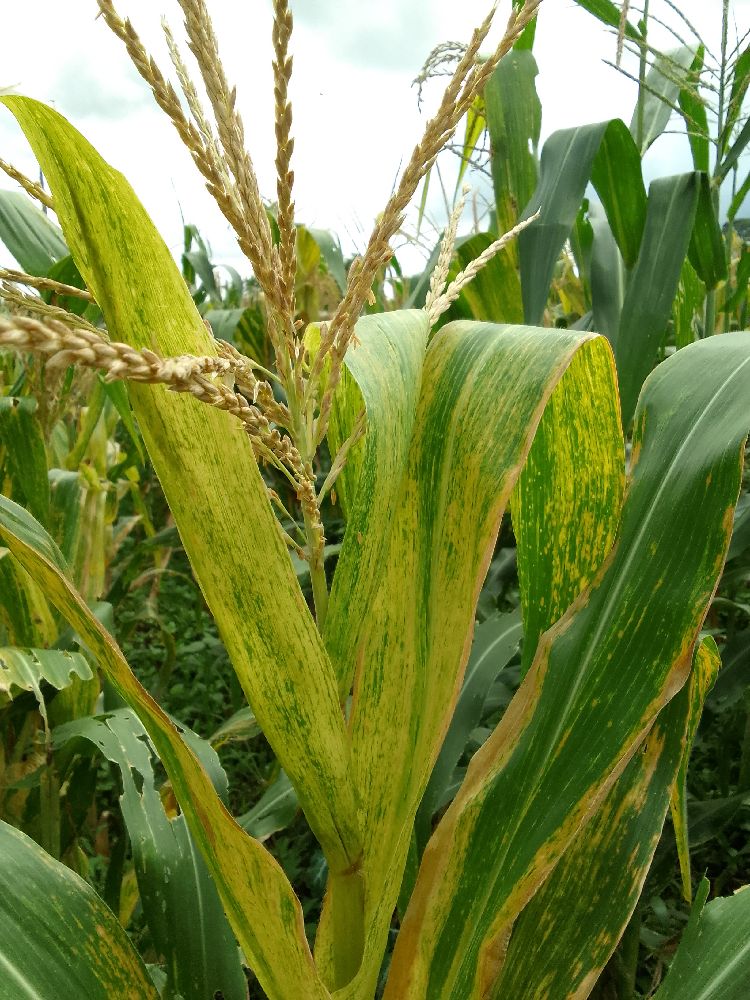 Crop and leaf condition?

maize, maize lethal necrosis
